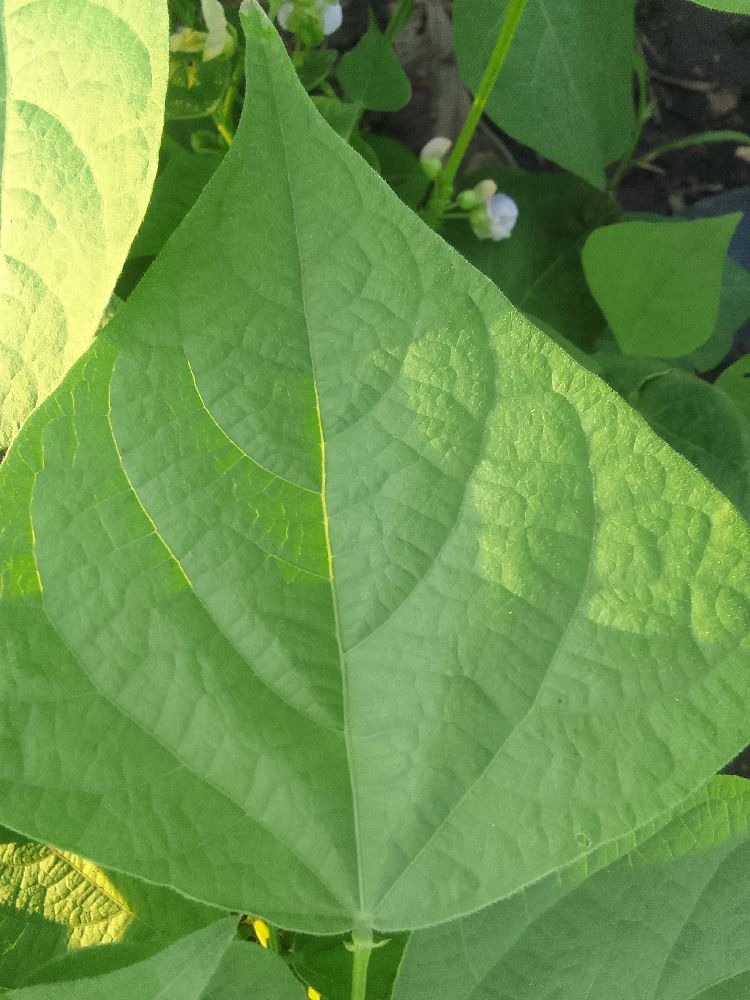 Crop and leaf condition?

common bean, healthy
